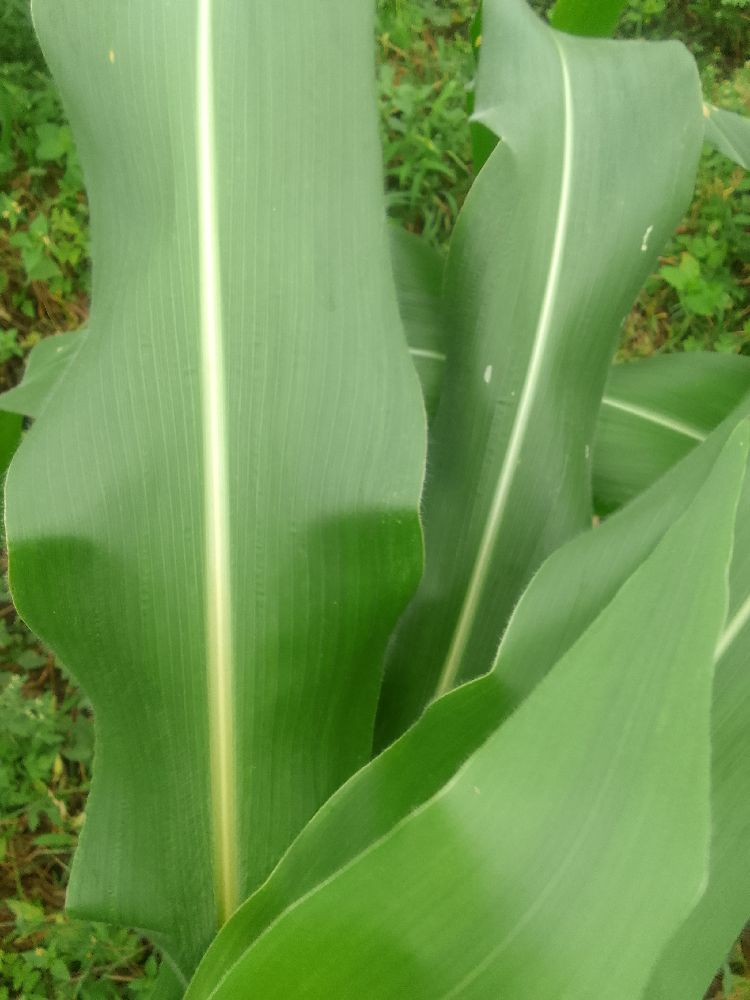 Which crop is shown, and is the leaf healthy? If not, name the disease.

maize, healthy
